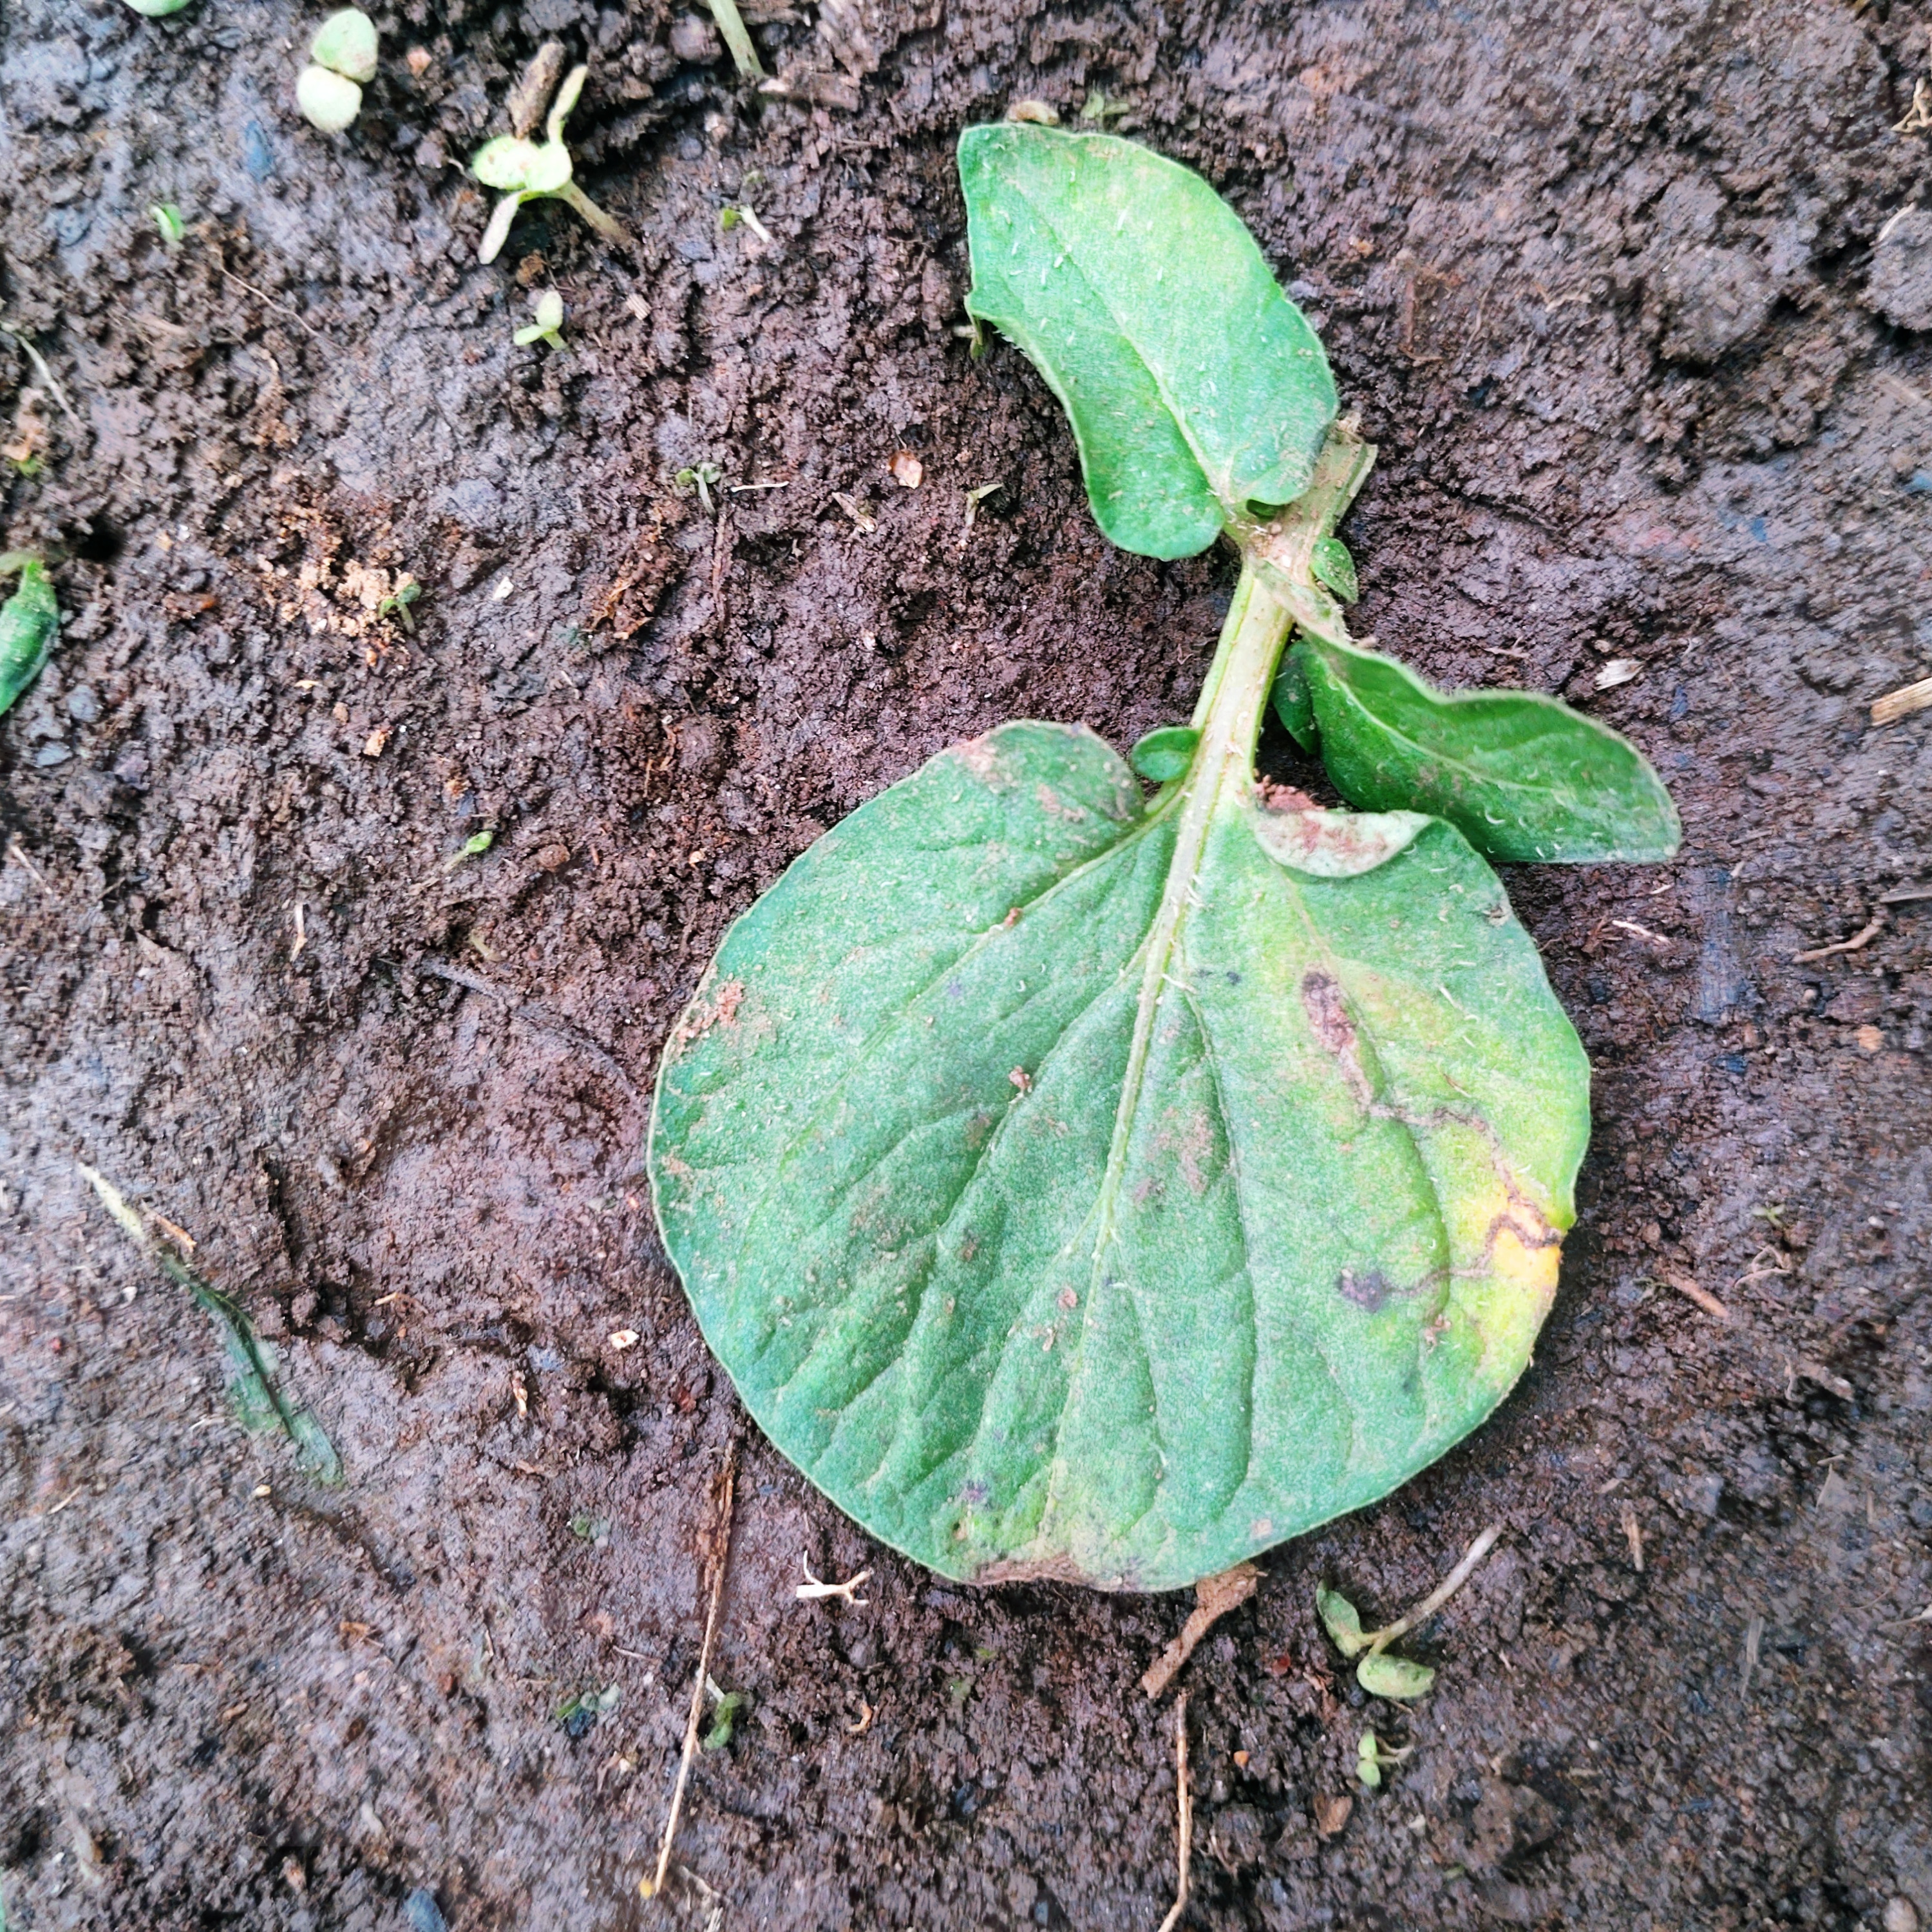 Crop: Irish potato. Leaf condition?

late blight
